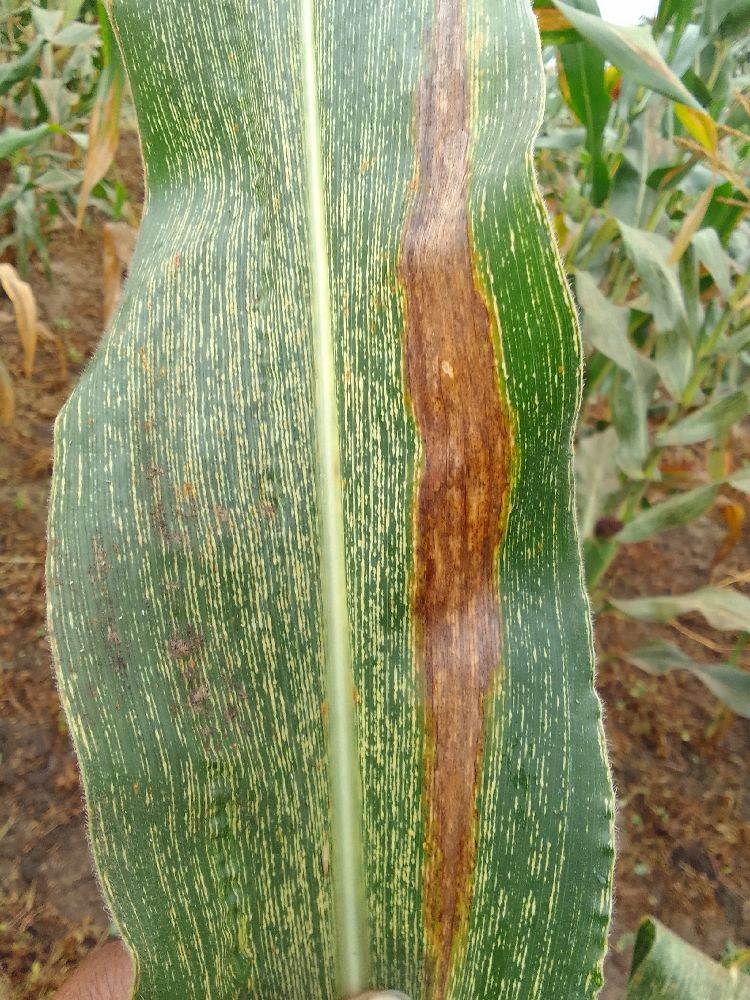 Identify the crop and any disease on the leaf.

maize, maize streak virus
